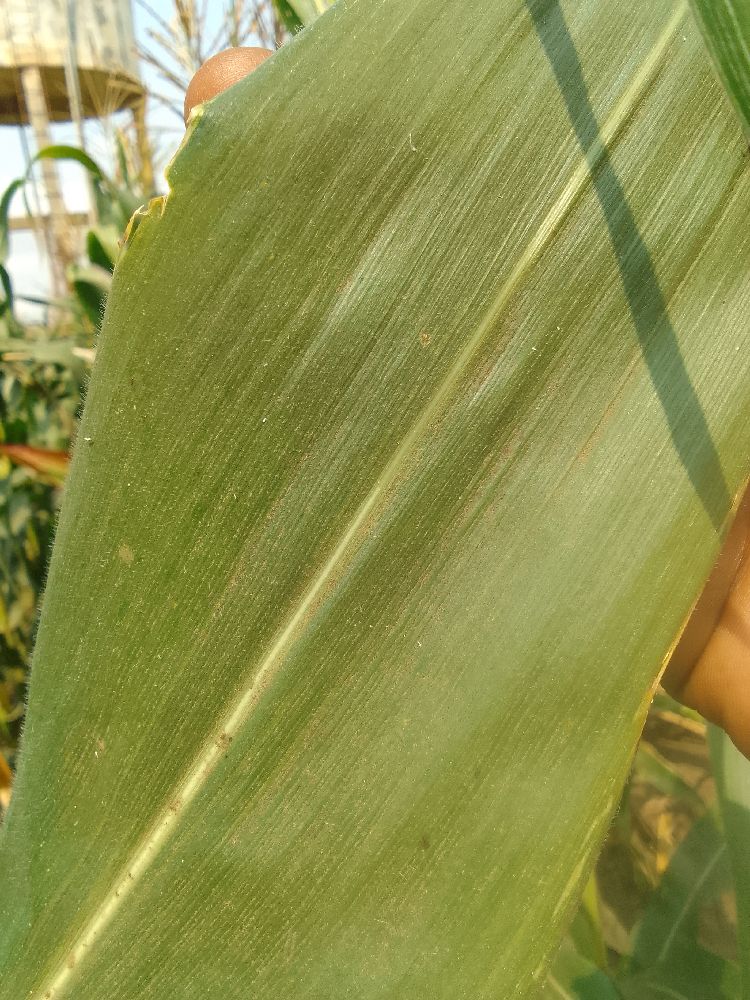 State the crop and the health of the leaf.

maize, healthy
